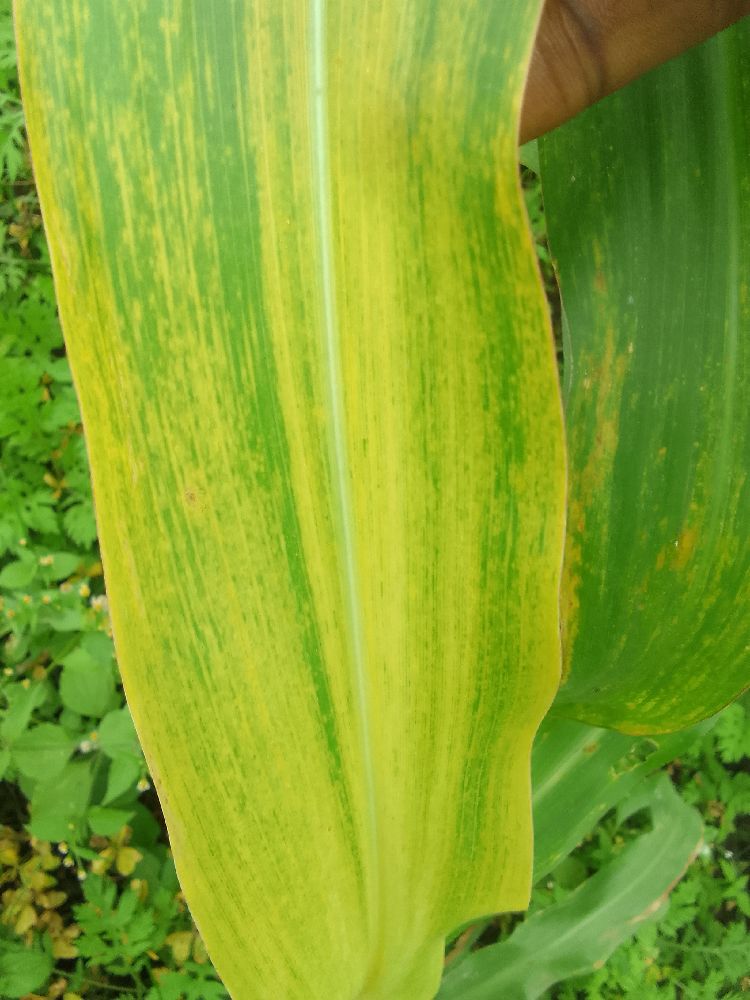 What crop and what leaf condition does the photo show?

maize, maize lethal necrosis
